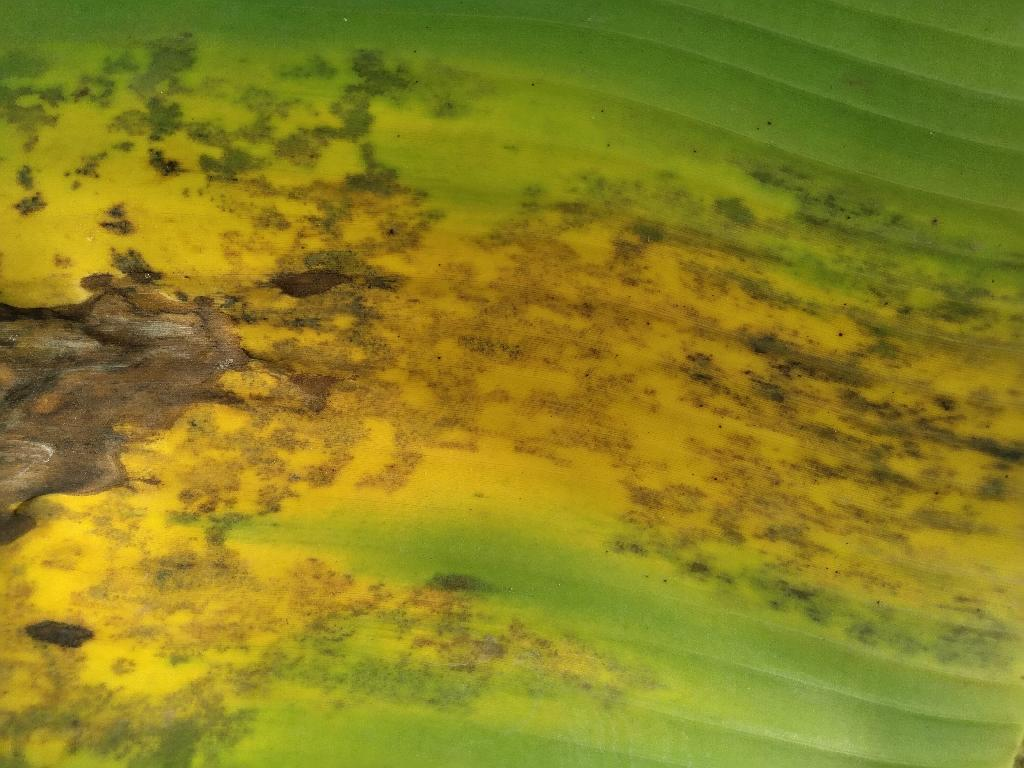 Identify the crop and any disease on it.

banana, black sigatoka
